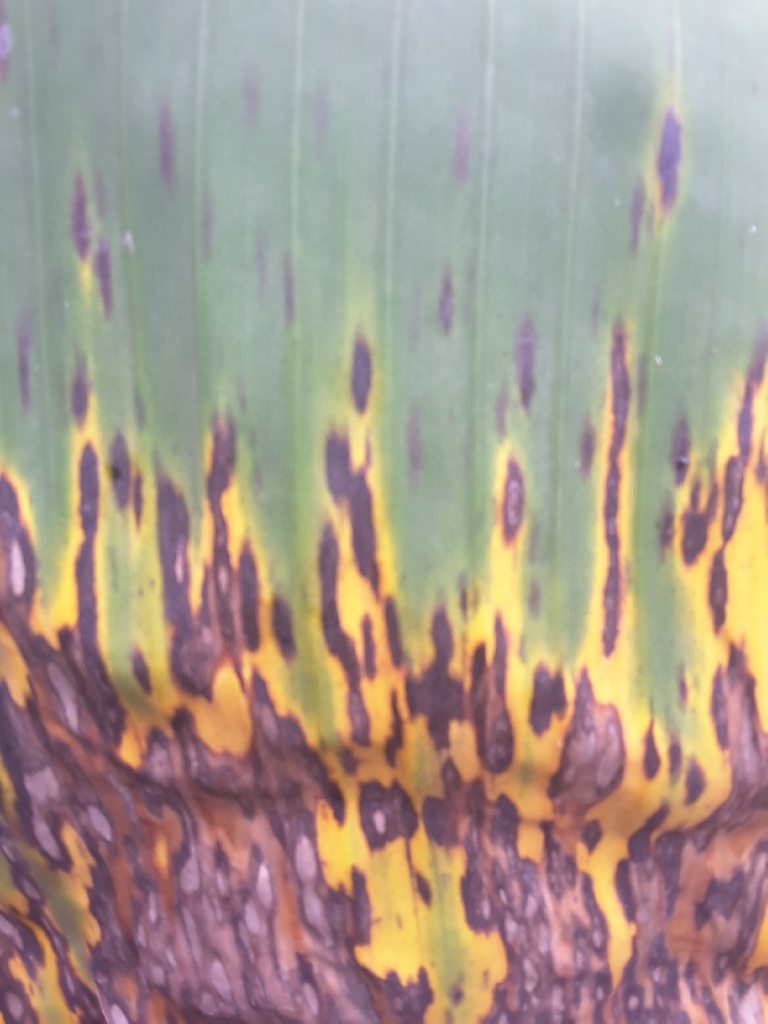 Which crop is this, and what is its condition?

banana, black sigatoka
